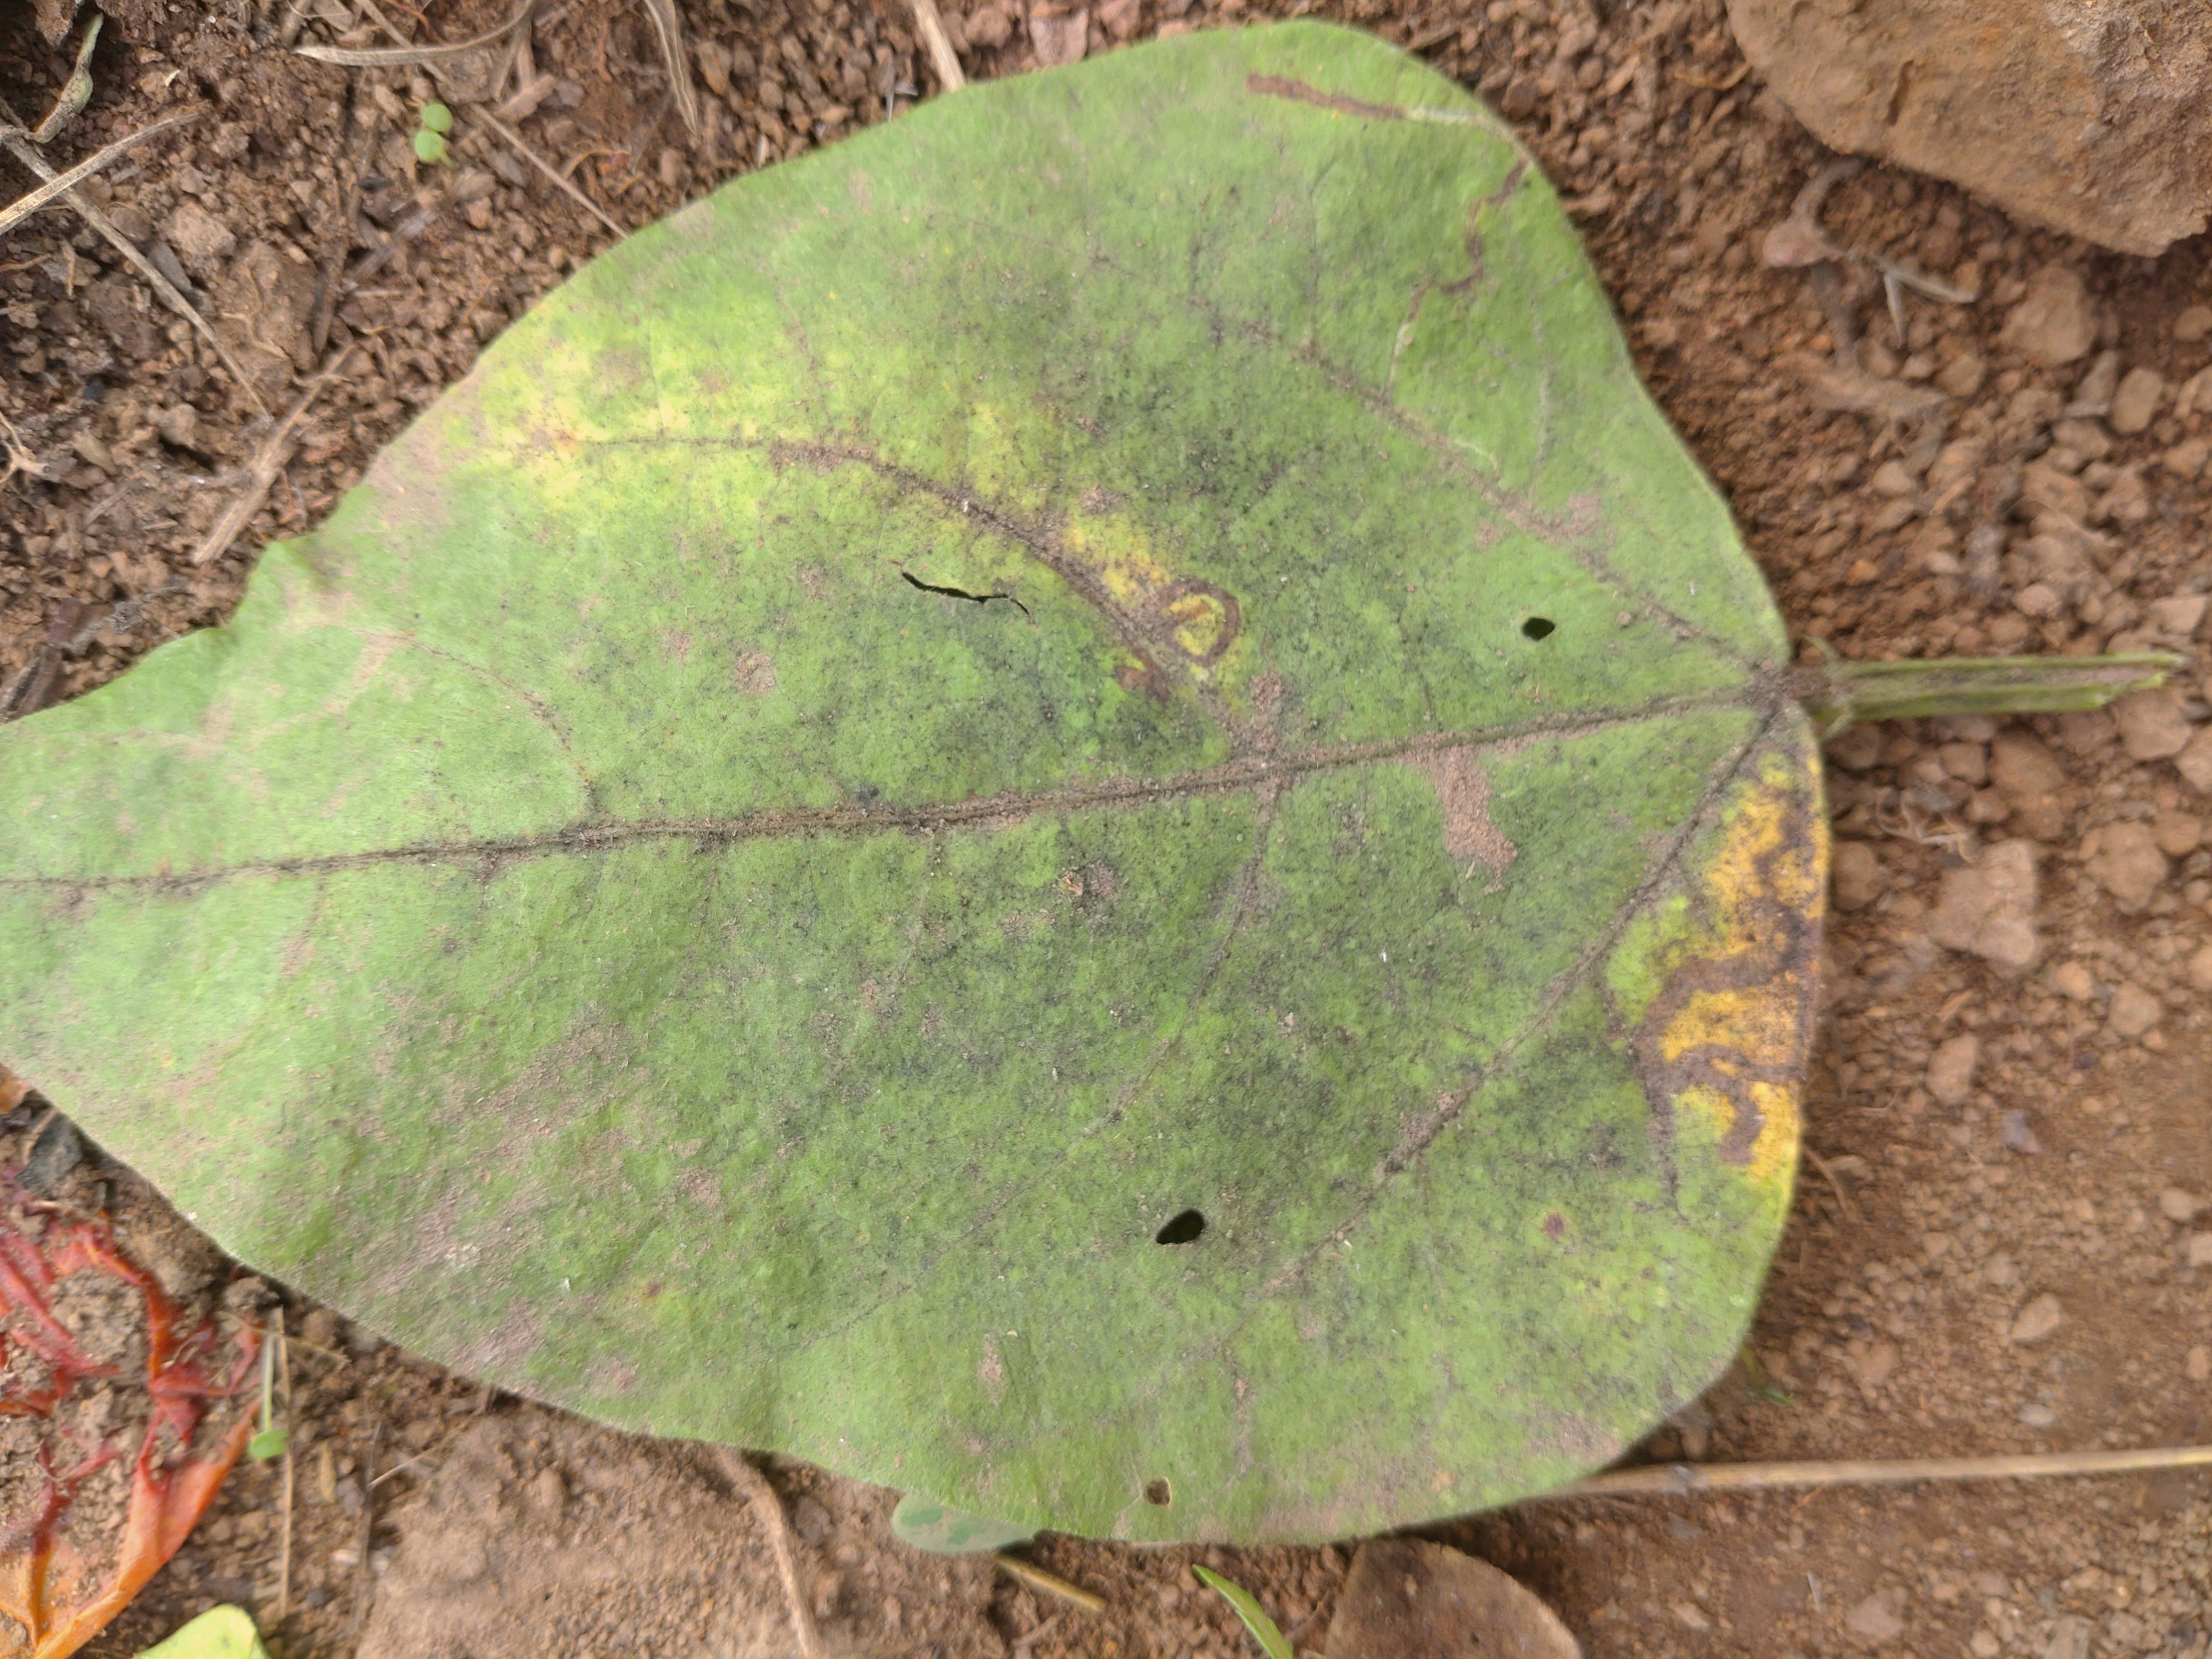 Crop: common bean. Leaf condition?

rust
